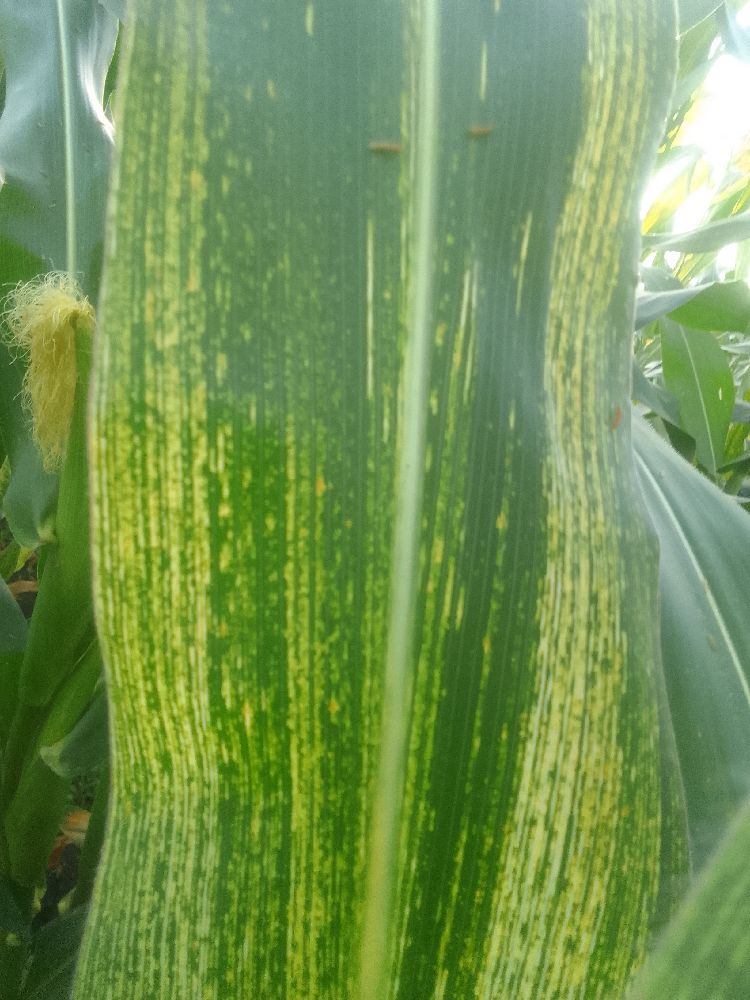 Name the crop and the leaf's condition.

maize, maize streak virus
